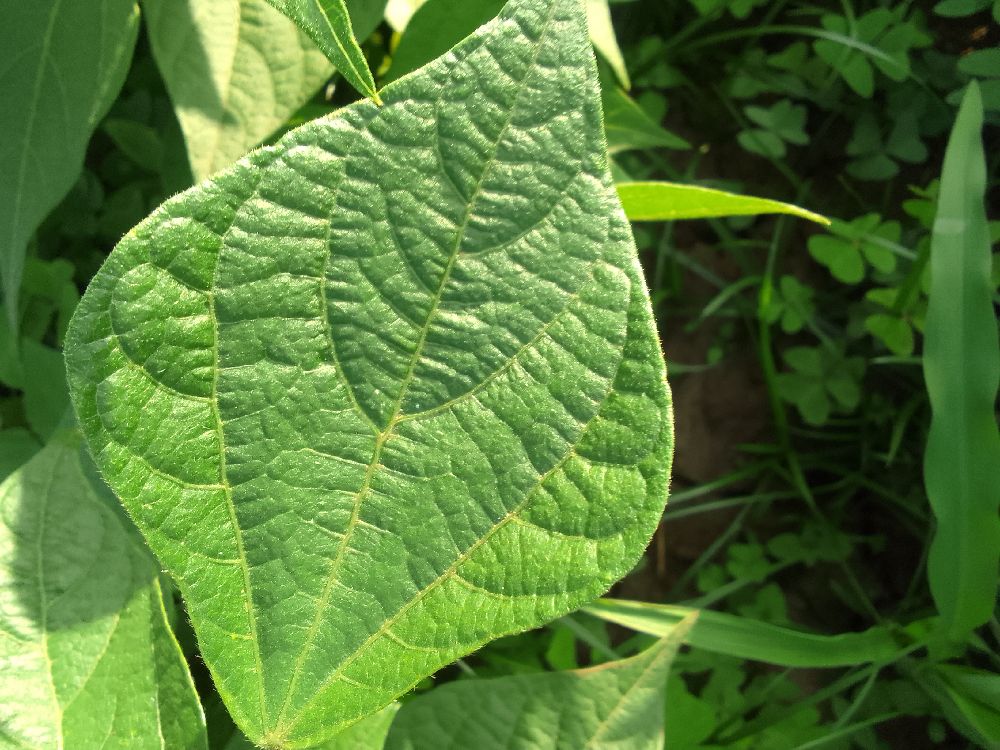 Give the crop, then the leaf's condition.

common bean, healthy
